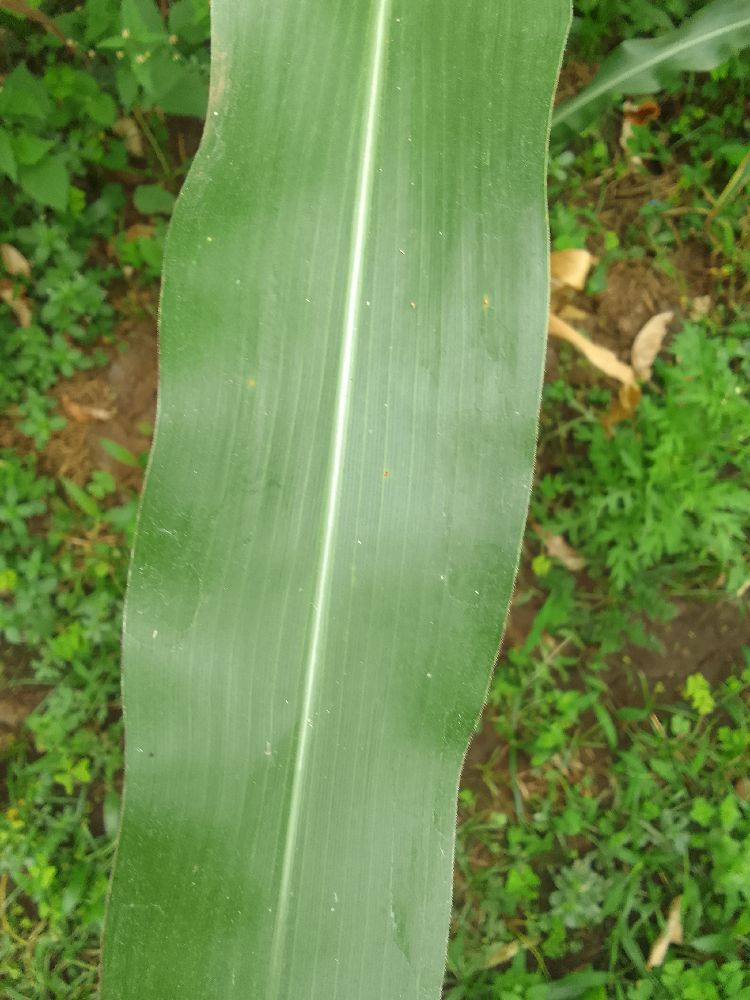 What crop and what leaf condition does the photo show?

maize, healthy
